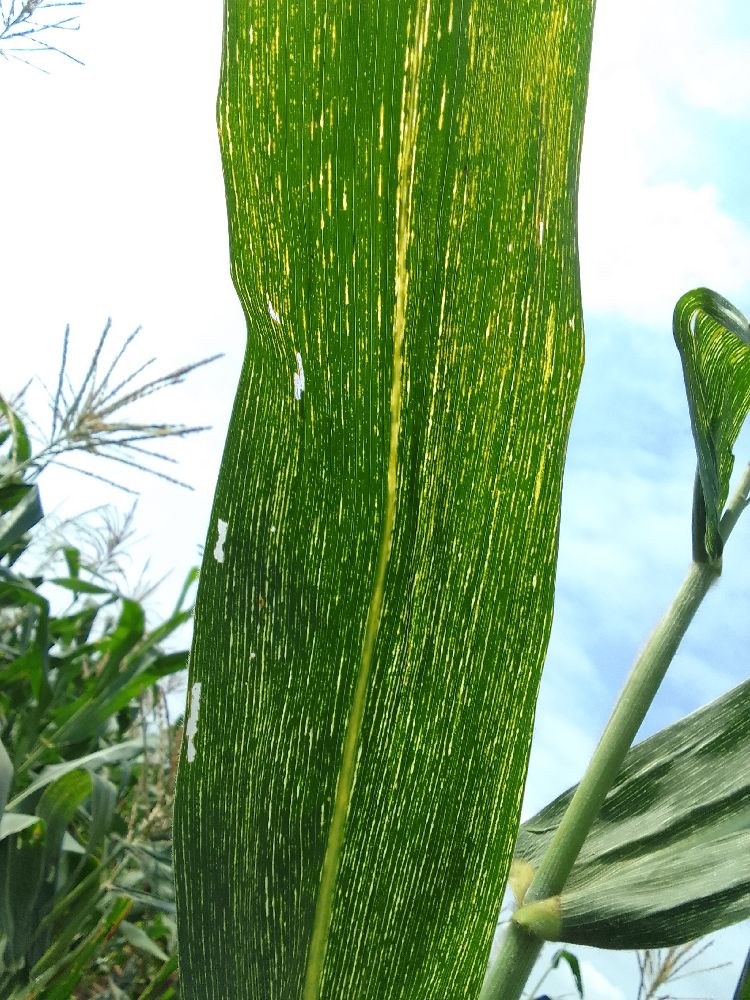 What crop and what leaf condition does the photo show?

maize, maize streak virus
